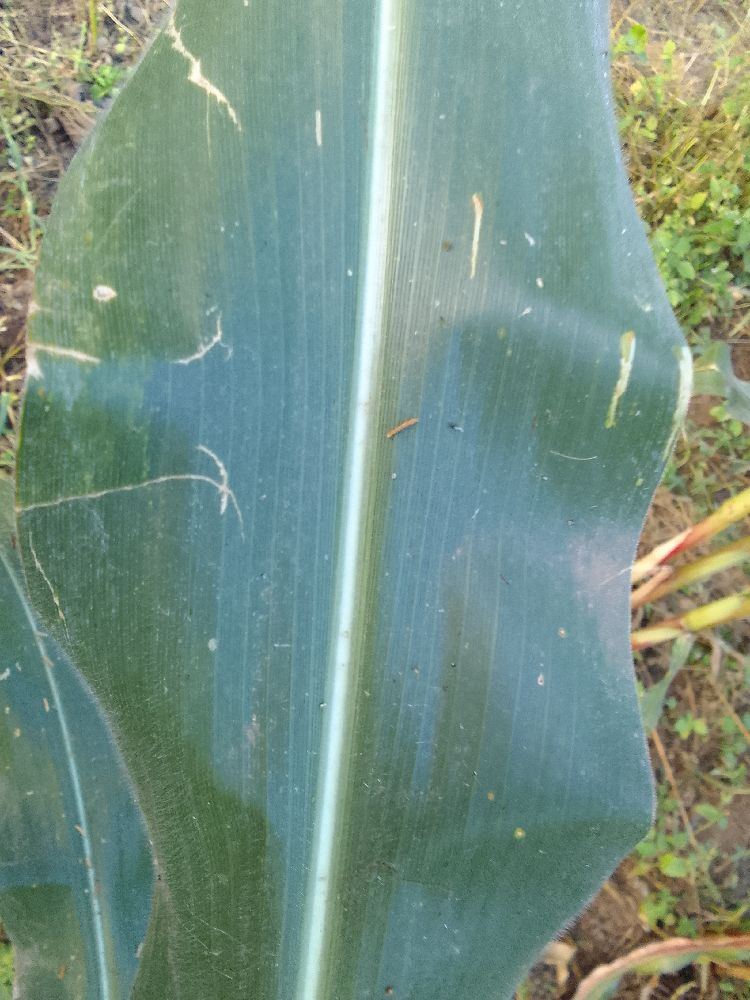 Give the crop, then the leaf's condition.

maize, healthy
